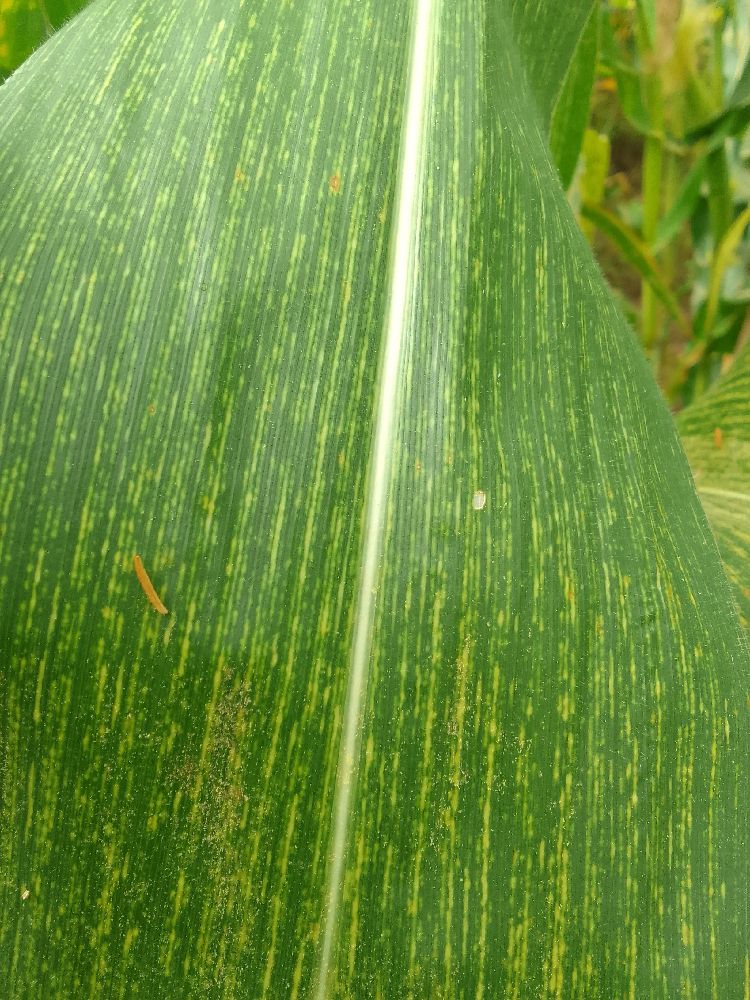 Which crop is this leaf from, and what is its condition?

maize, maize streak virus
